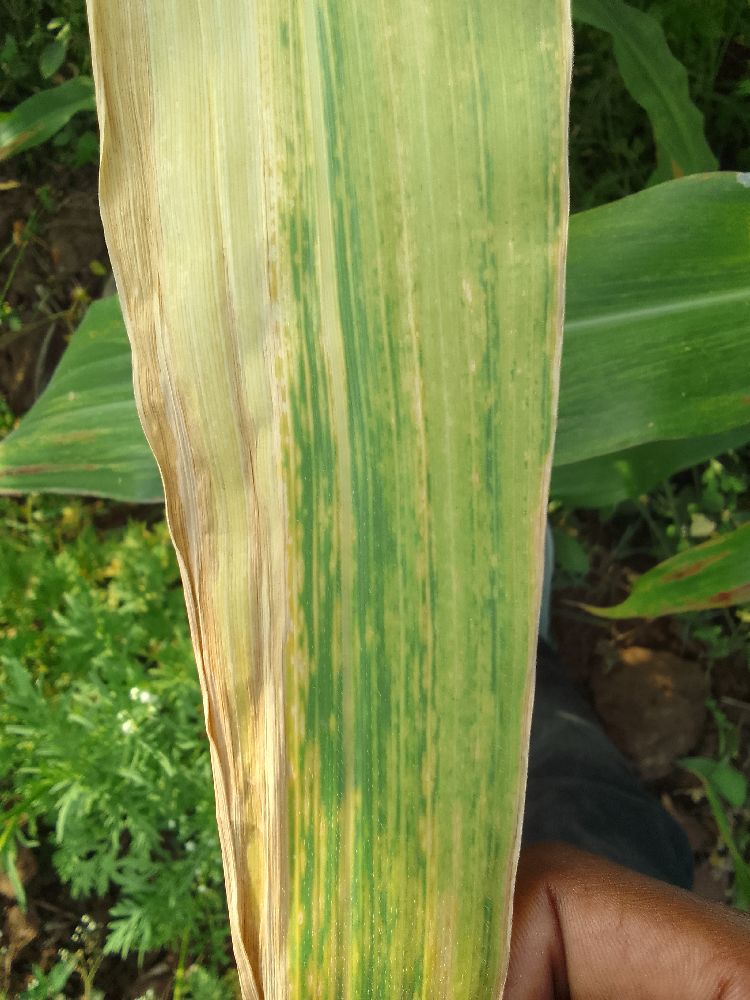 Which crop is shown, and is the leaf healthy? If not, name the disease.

maize, maize lethal necrosis
